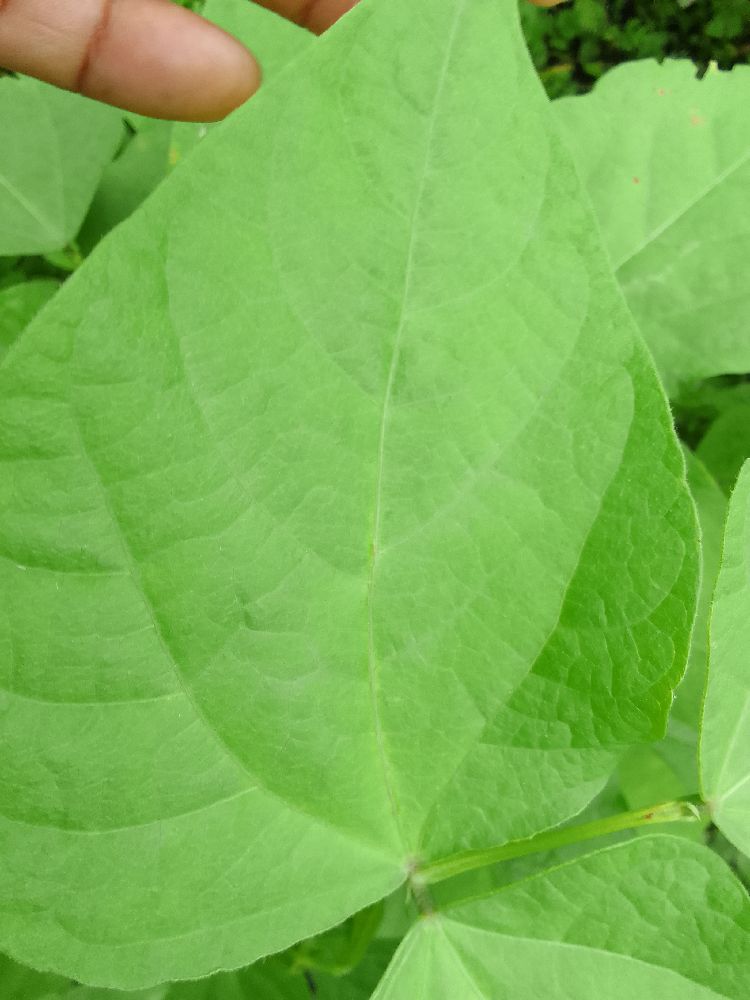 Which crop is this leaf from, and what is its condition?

common bean, healthy
